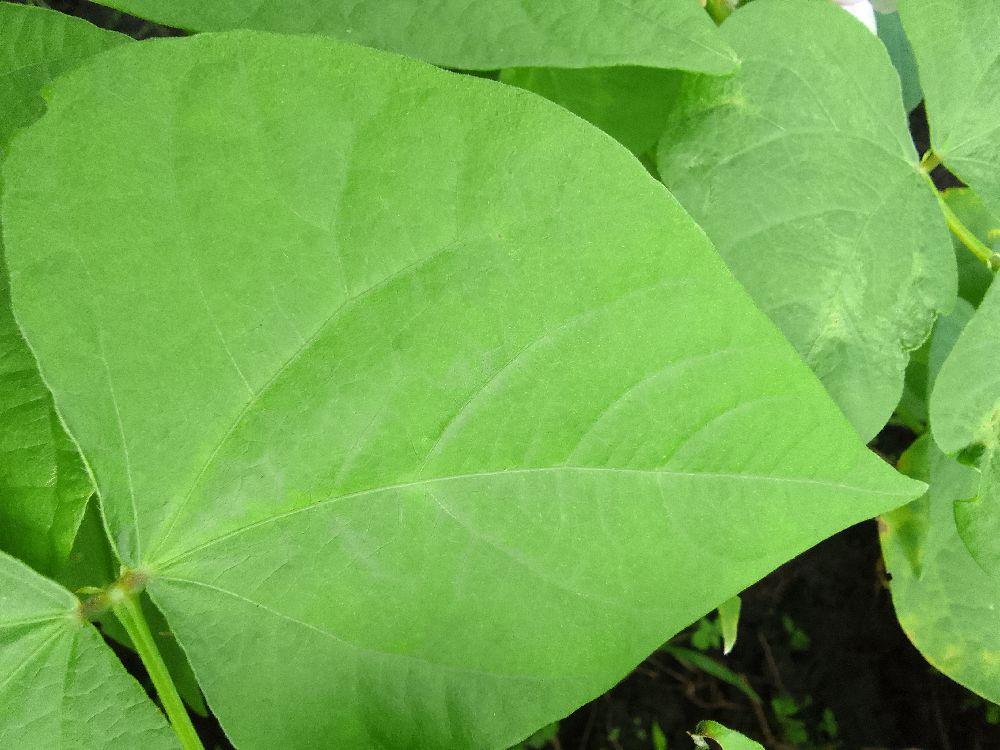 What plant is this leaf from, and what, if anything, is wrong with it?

common bean, healthy
